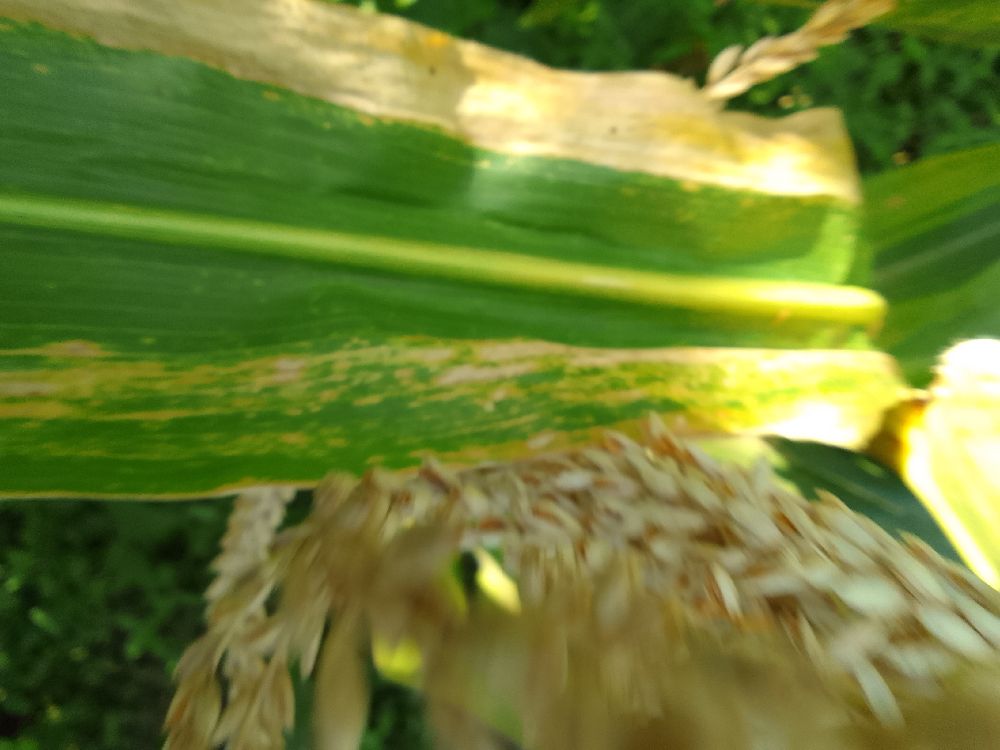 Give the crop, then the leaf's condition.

maize, maize lethal necrosis
